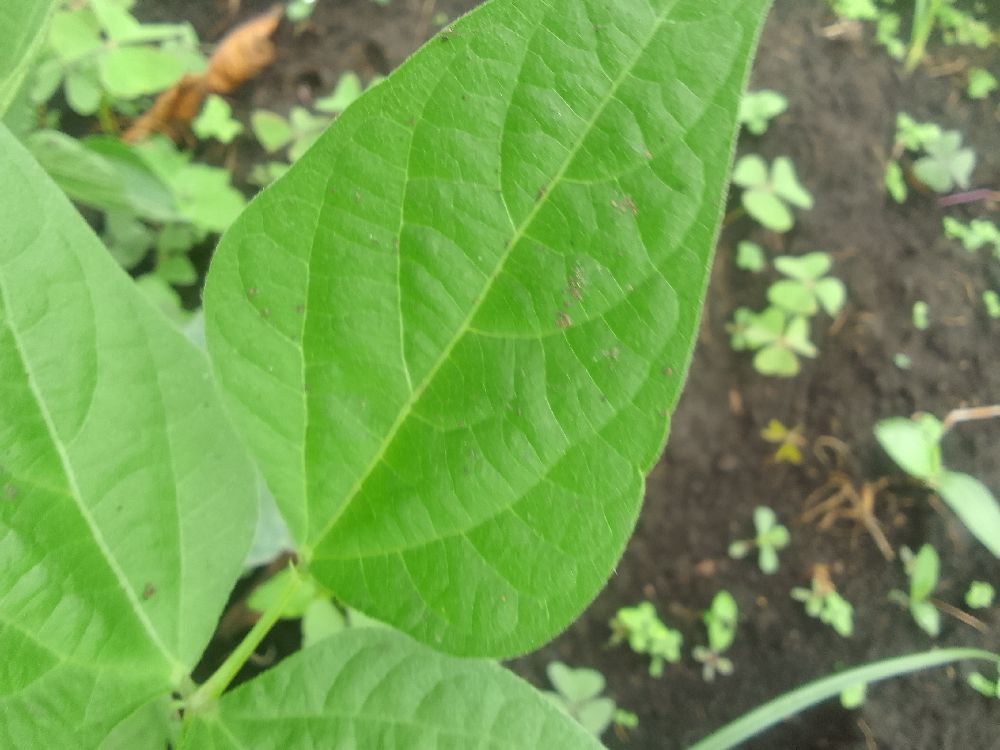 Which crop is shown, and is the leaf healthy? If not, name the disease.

common bean, healthy
